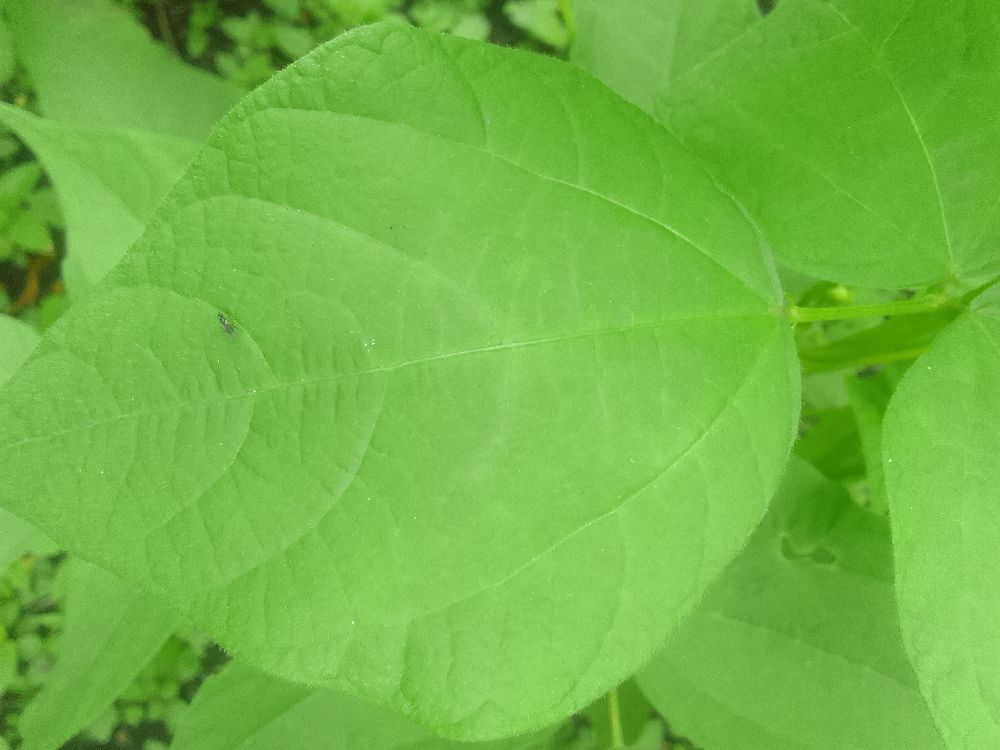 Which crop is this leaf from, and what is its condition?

common bean, healthy
